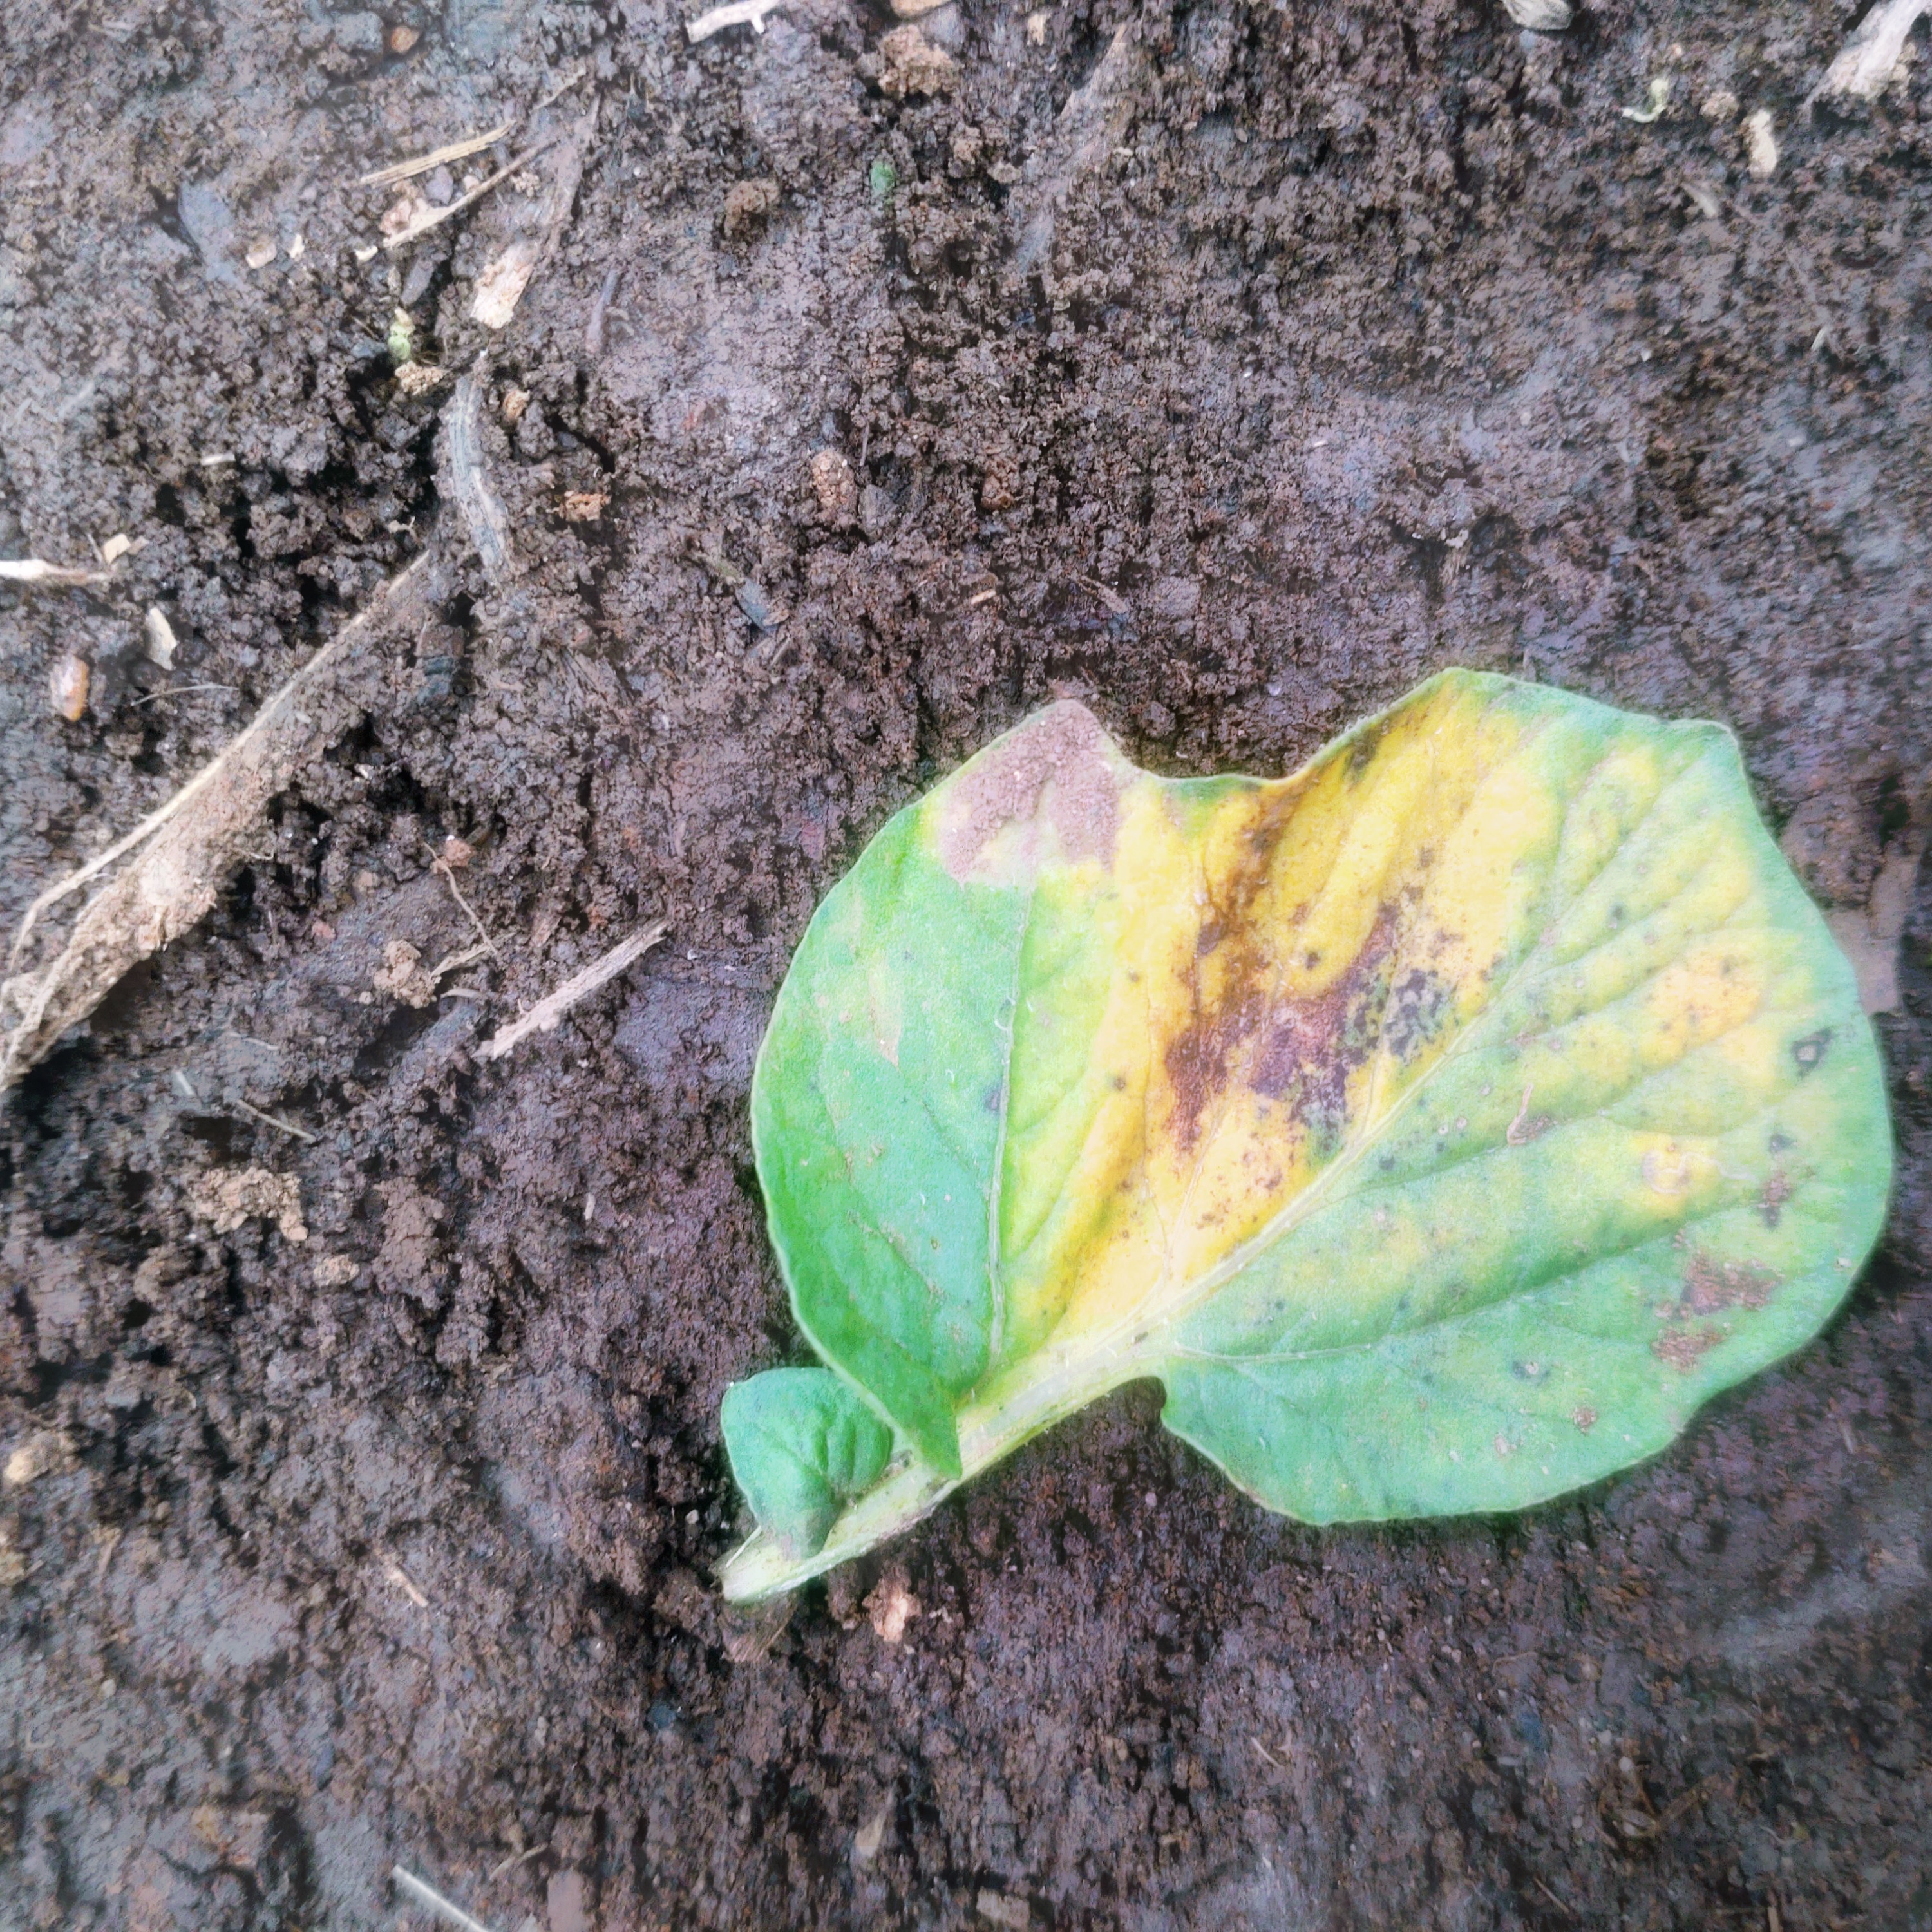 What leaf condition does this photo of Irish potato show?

late blight
